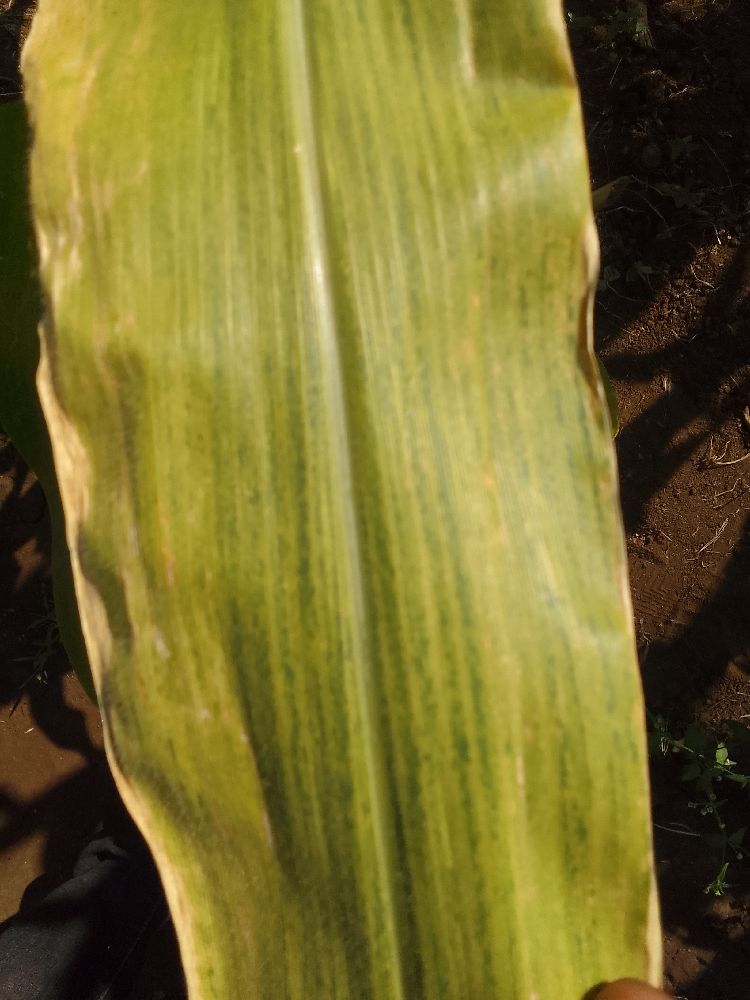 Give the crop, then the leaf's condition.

maize, maize lethal necrosis
